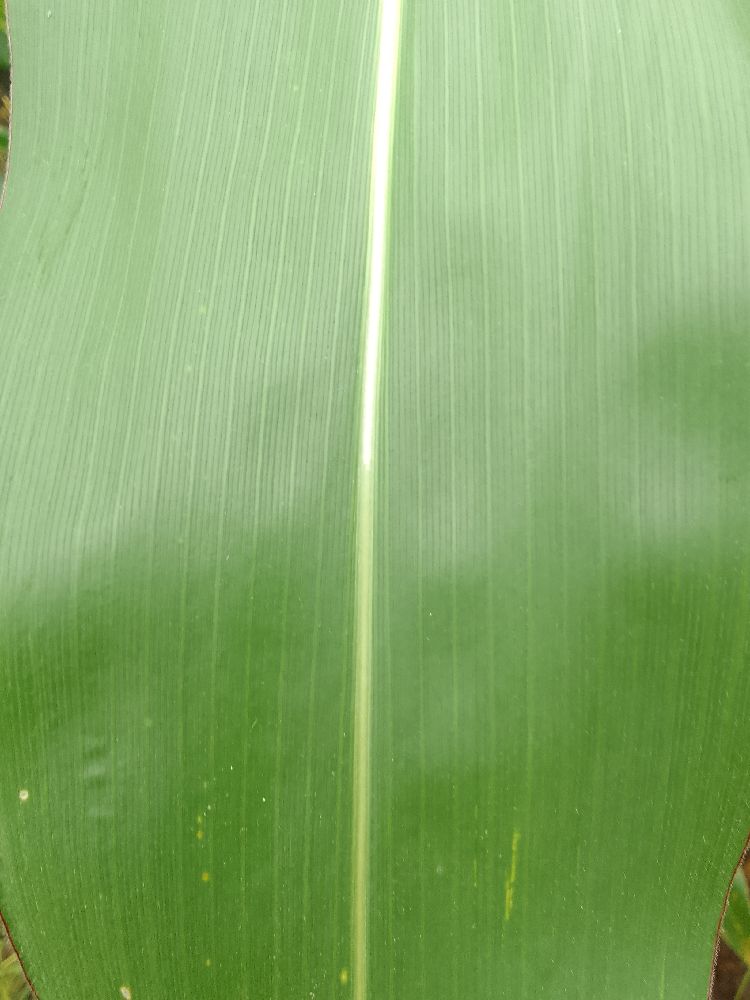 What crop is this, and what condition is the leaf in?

maize, healthy
